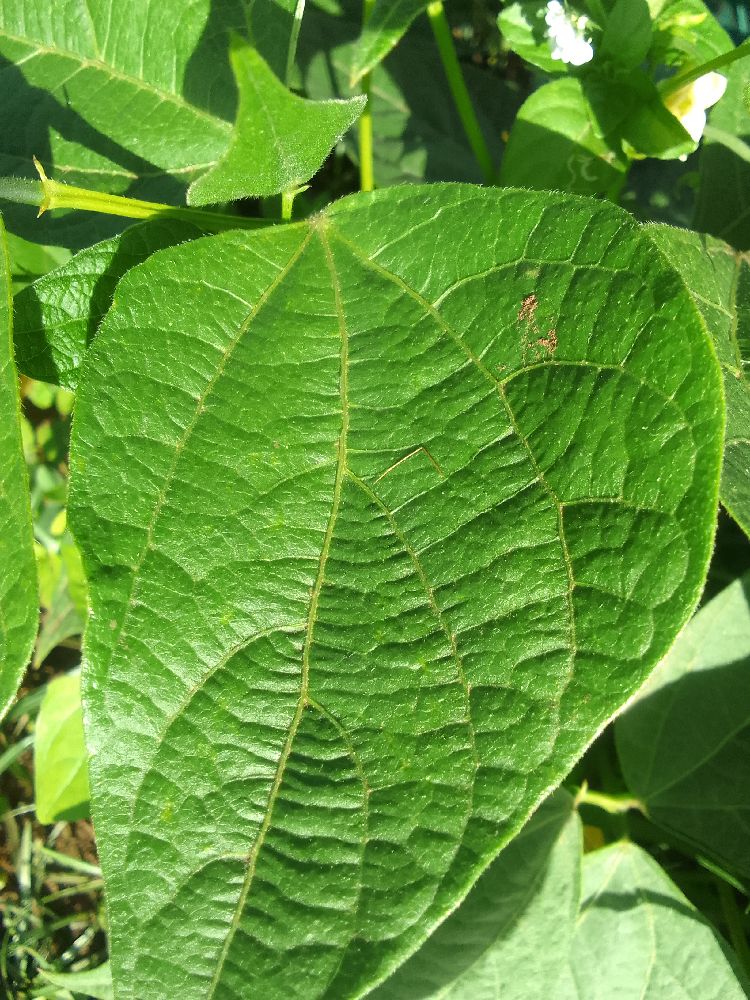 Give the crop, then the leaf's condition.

common bean, healthy
